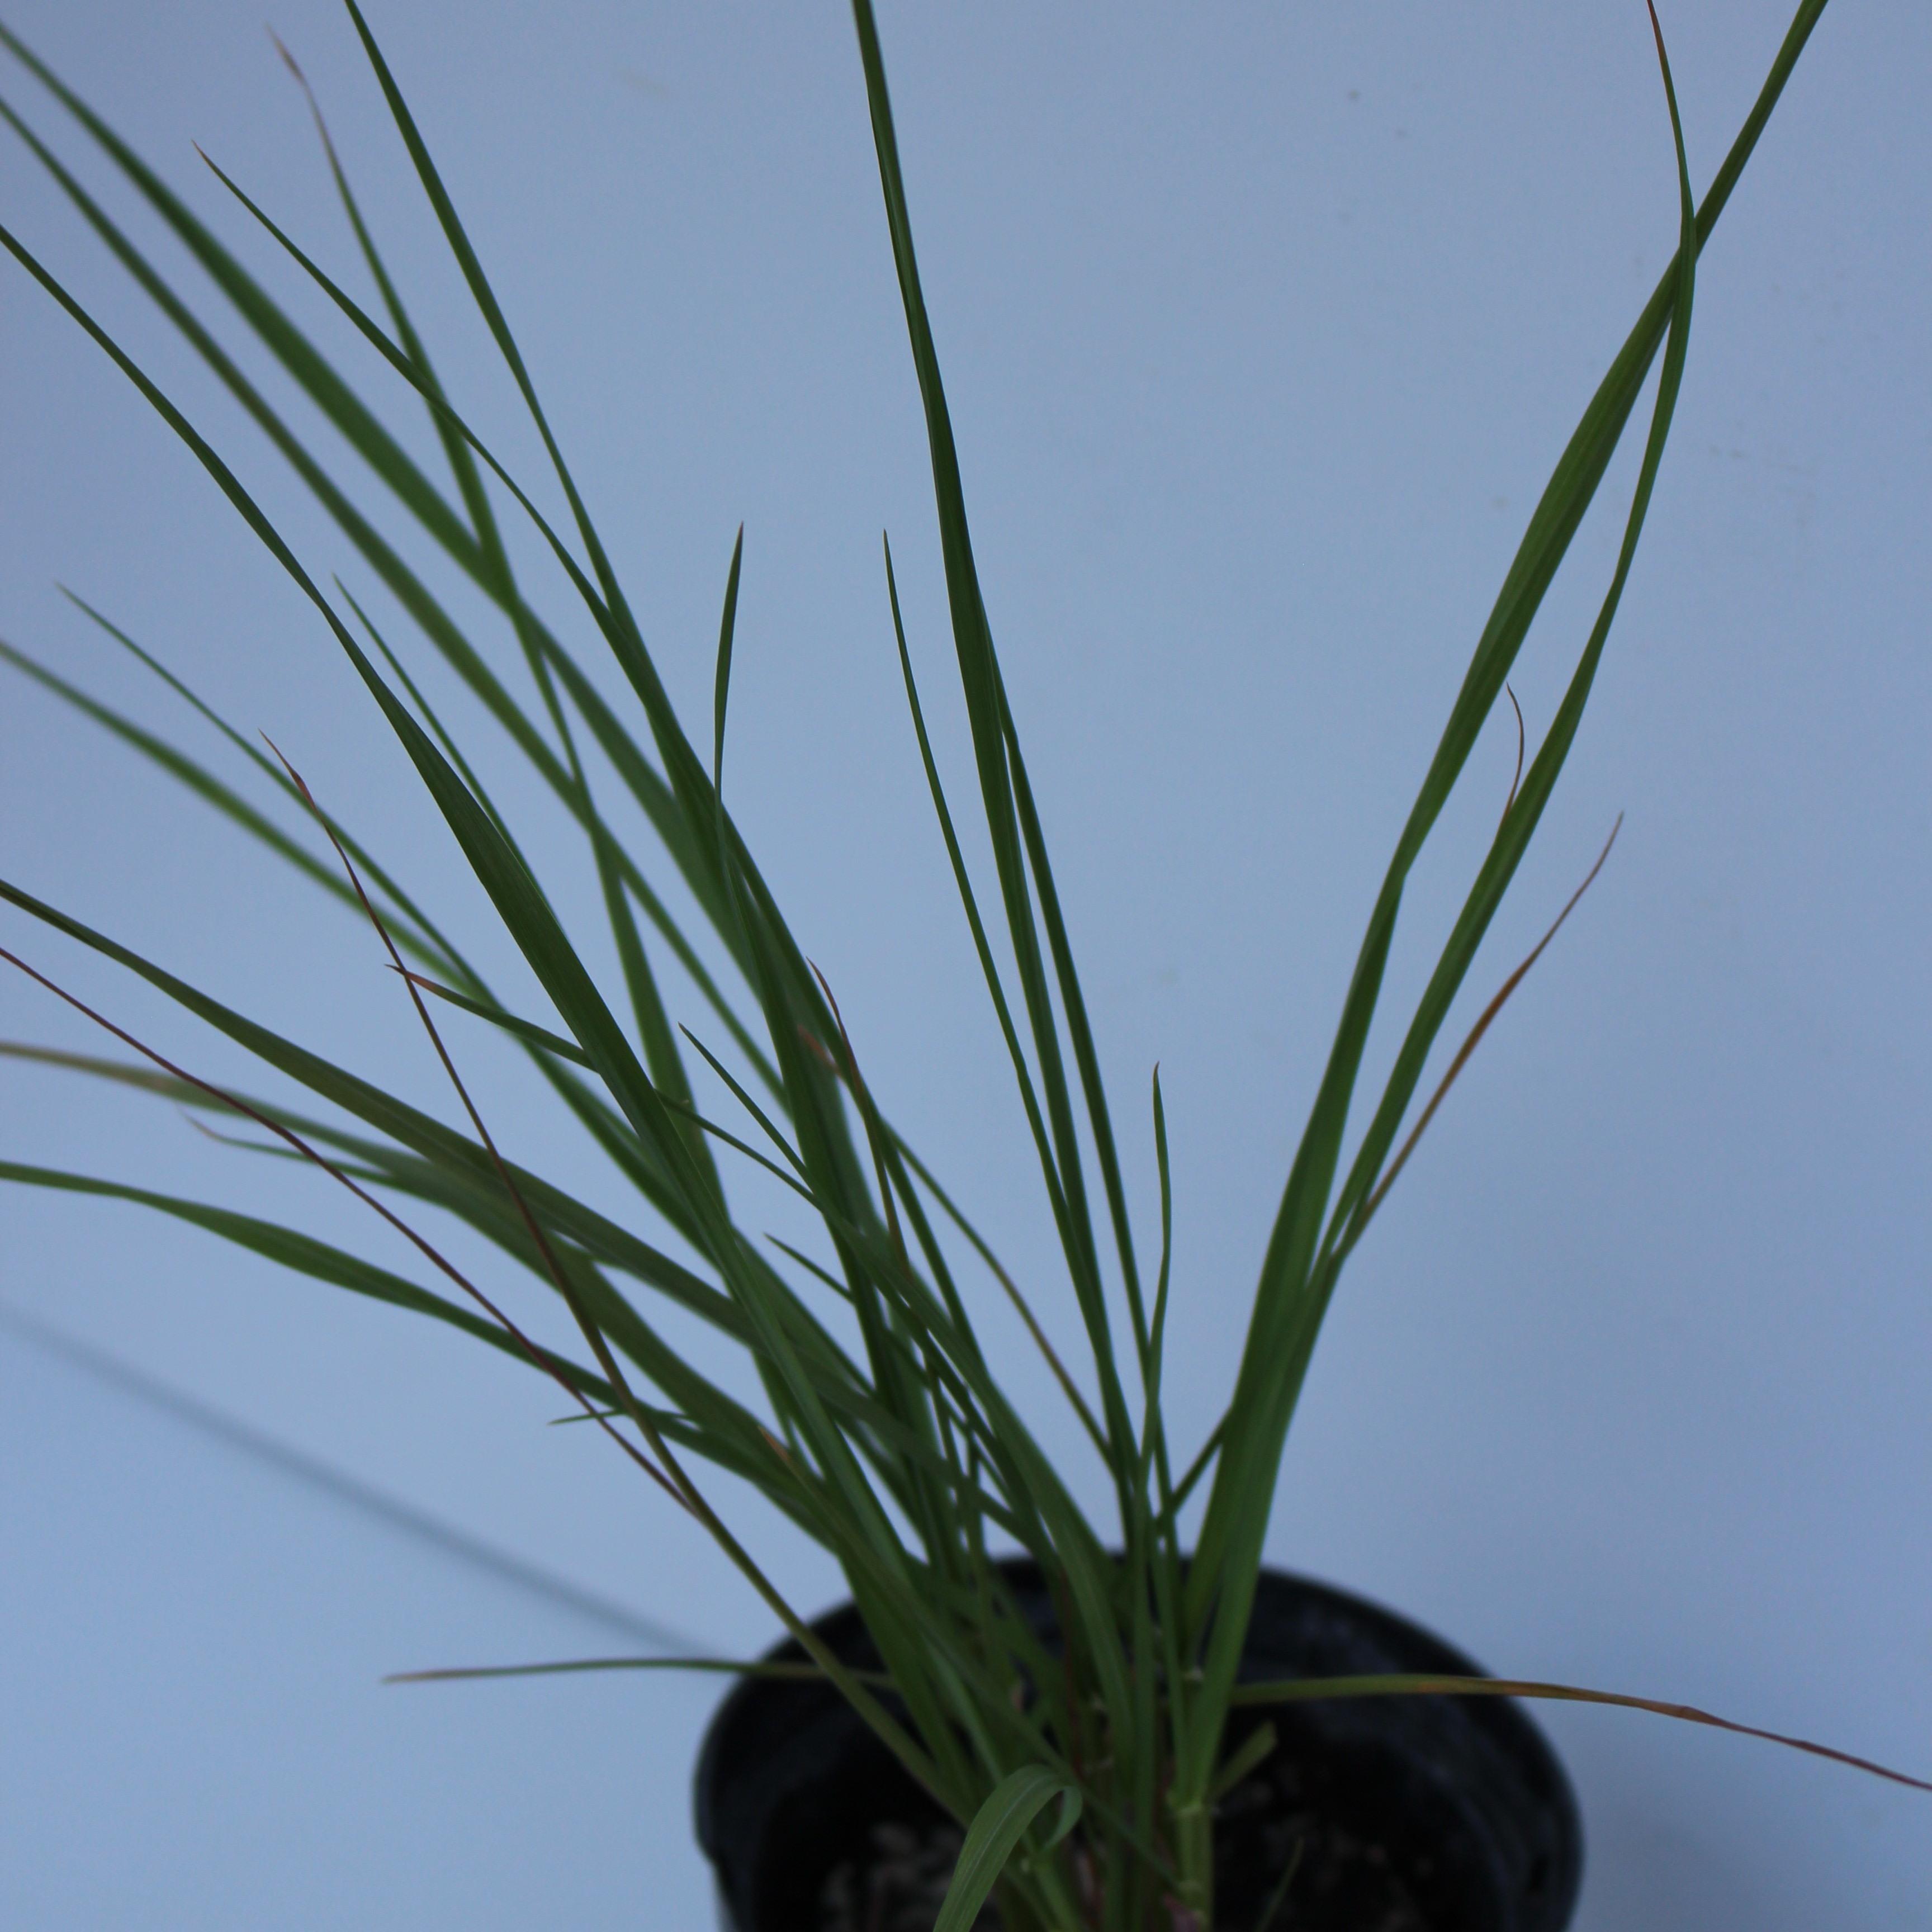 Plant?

Lolium multiflorum
